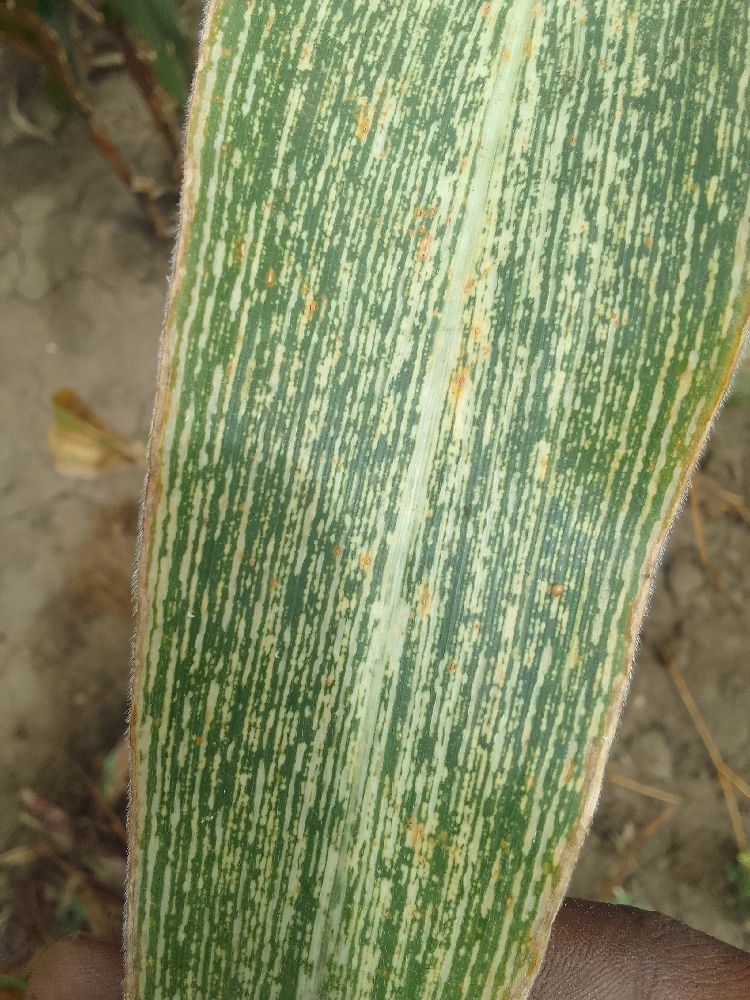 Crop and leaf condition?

maize, maize streak virus
